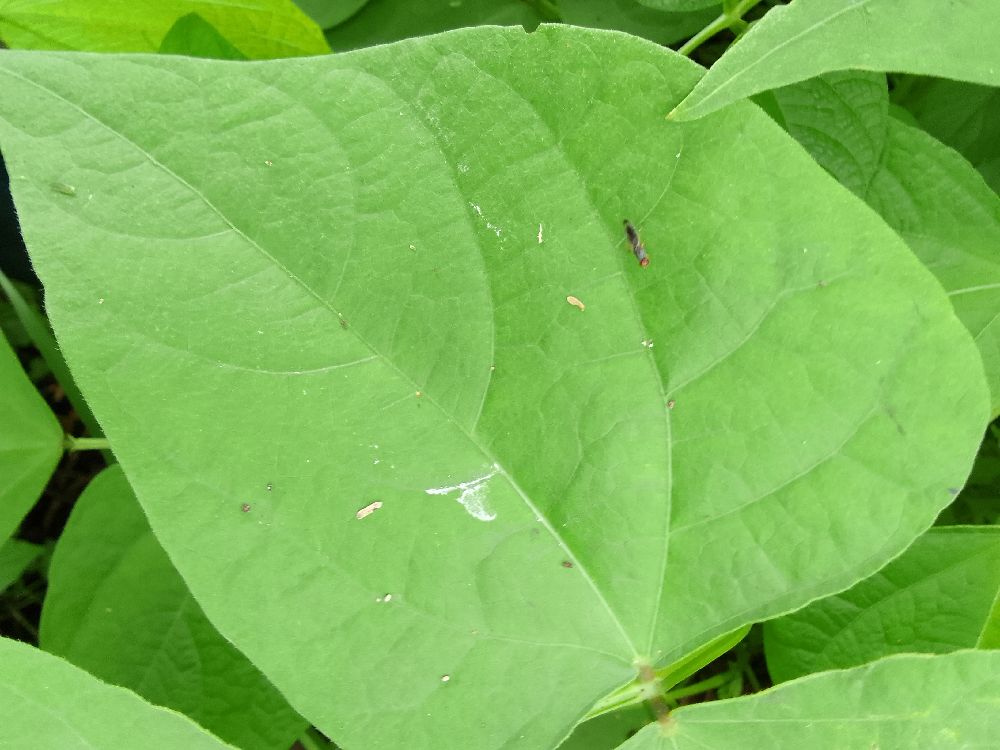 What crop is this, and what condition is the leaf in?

common bean, healthy
